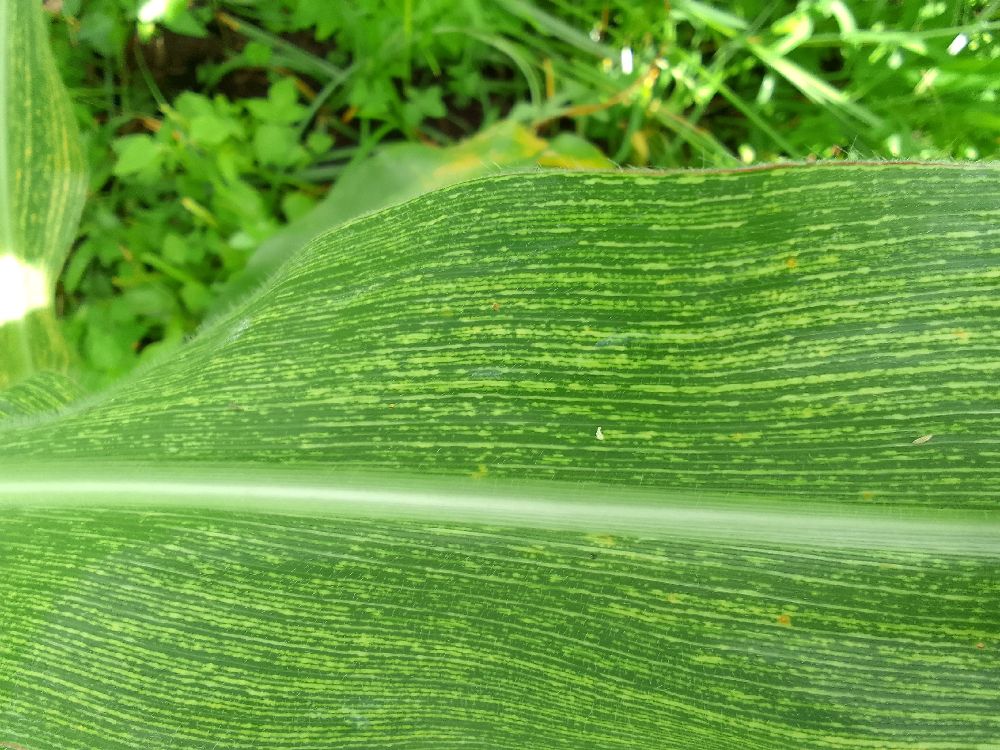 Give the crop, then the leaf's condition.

maize, maize streak virus
